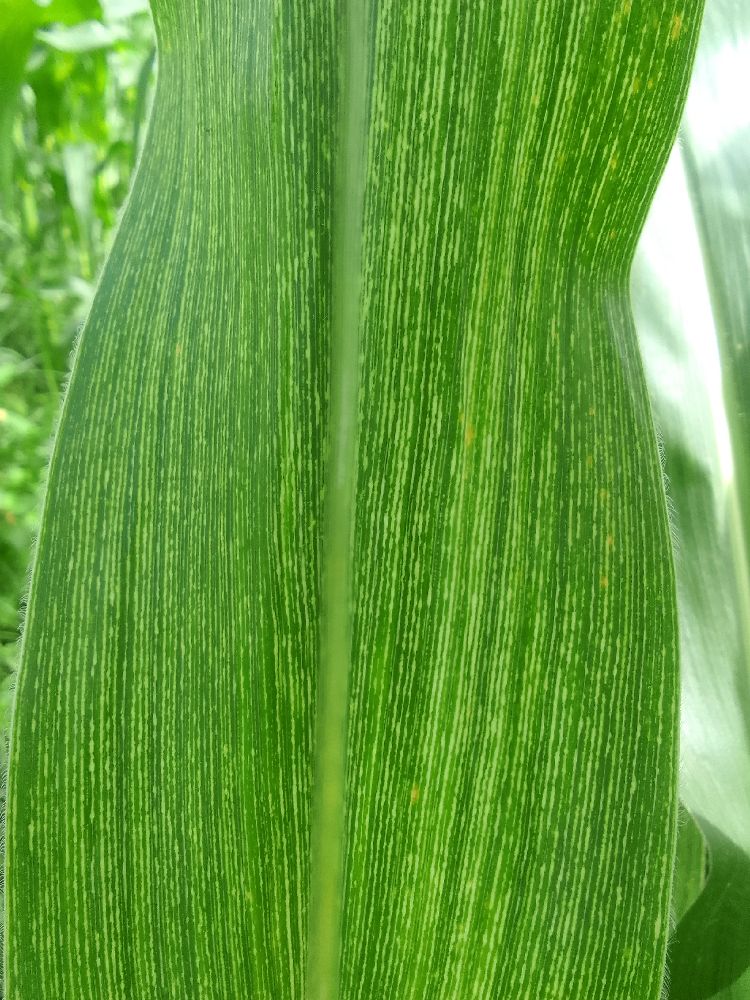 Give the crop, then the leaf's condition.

maize, maize streak virus
